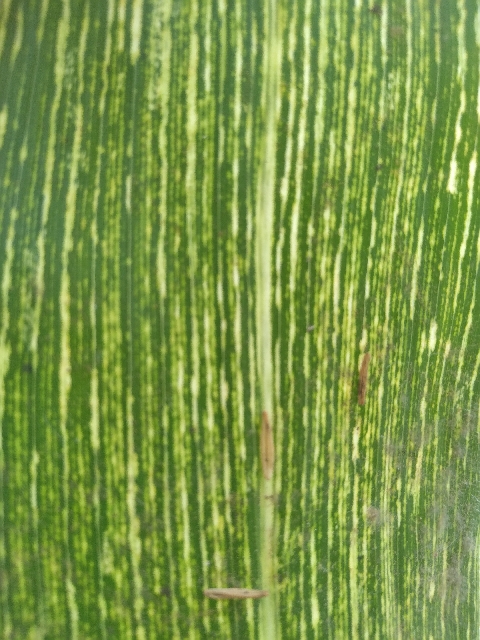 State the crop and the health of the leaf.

maize, maize streak virus
